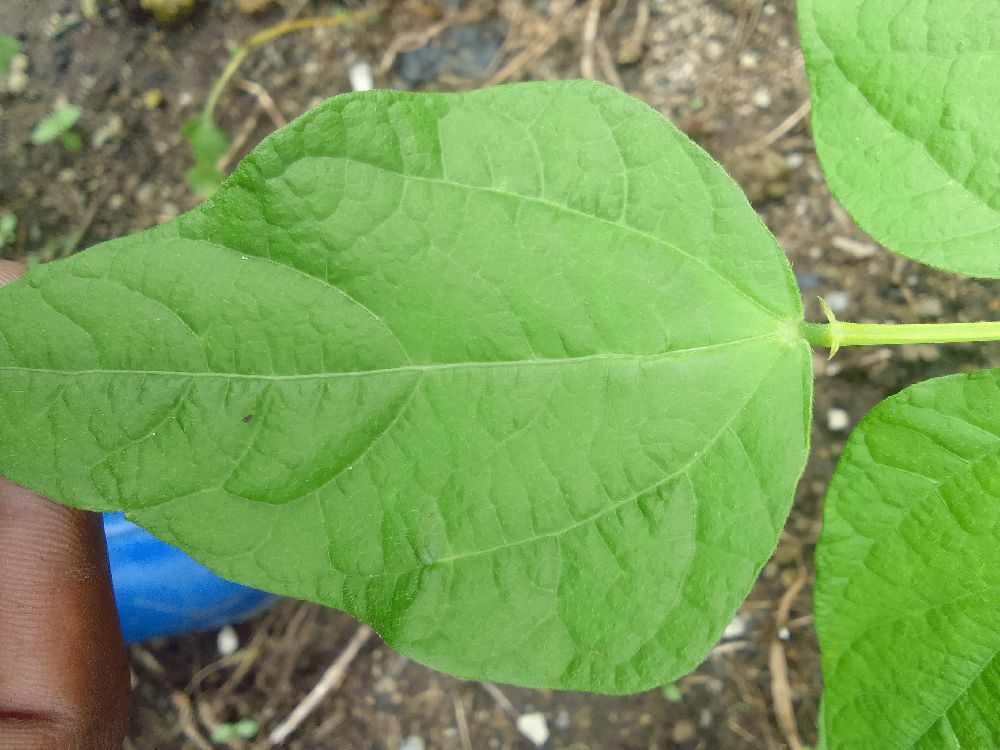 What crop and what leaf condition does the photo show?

common bean, healthy
